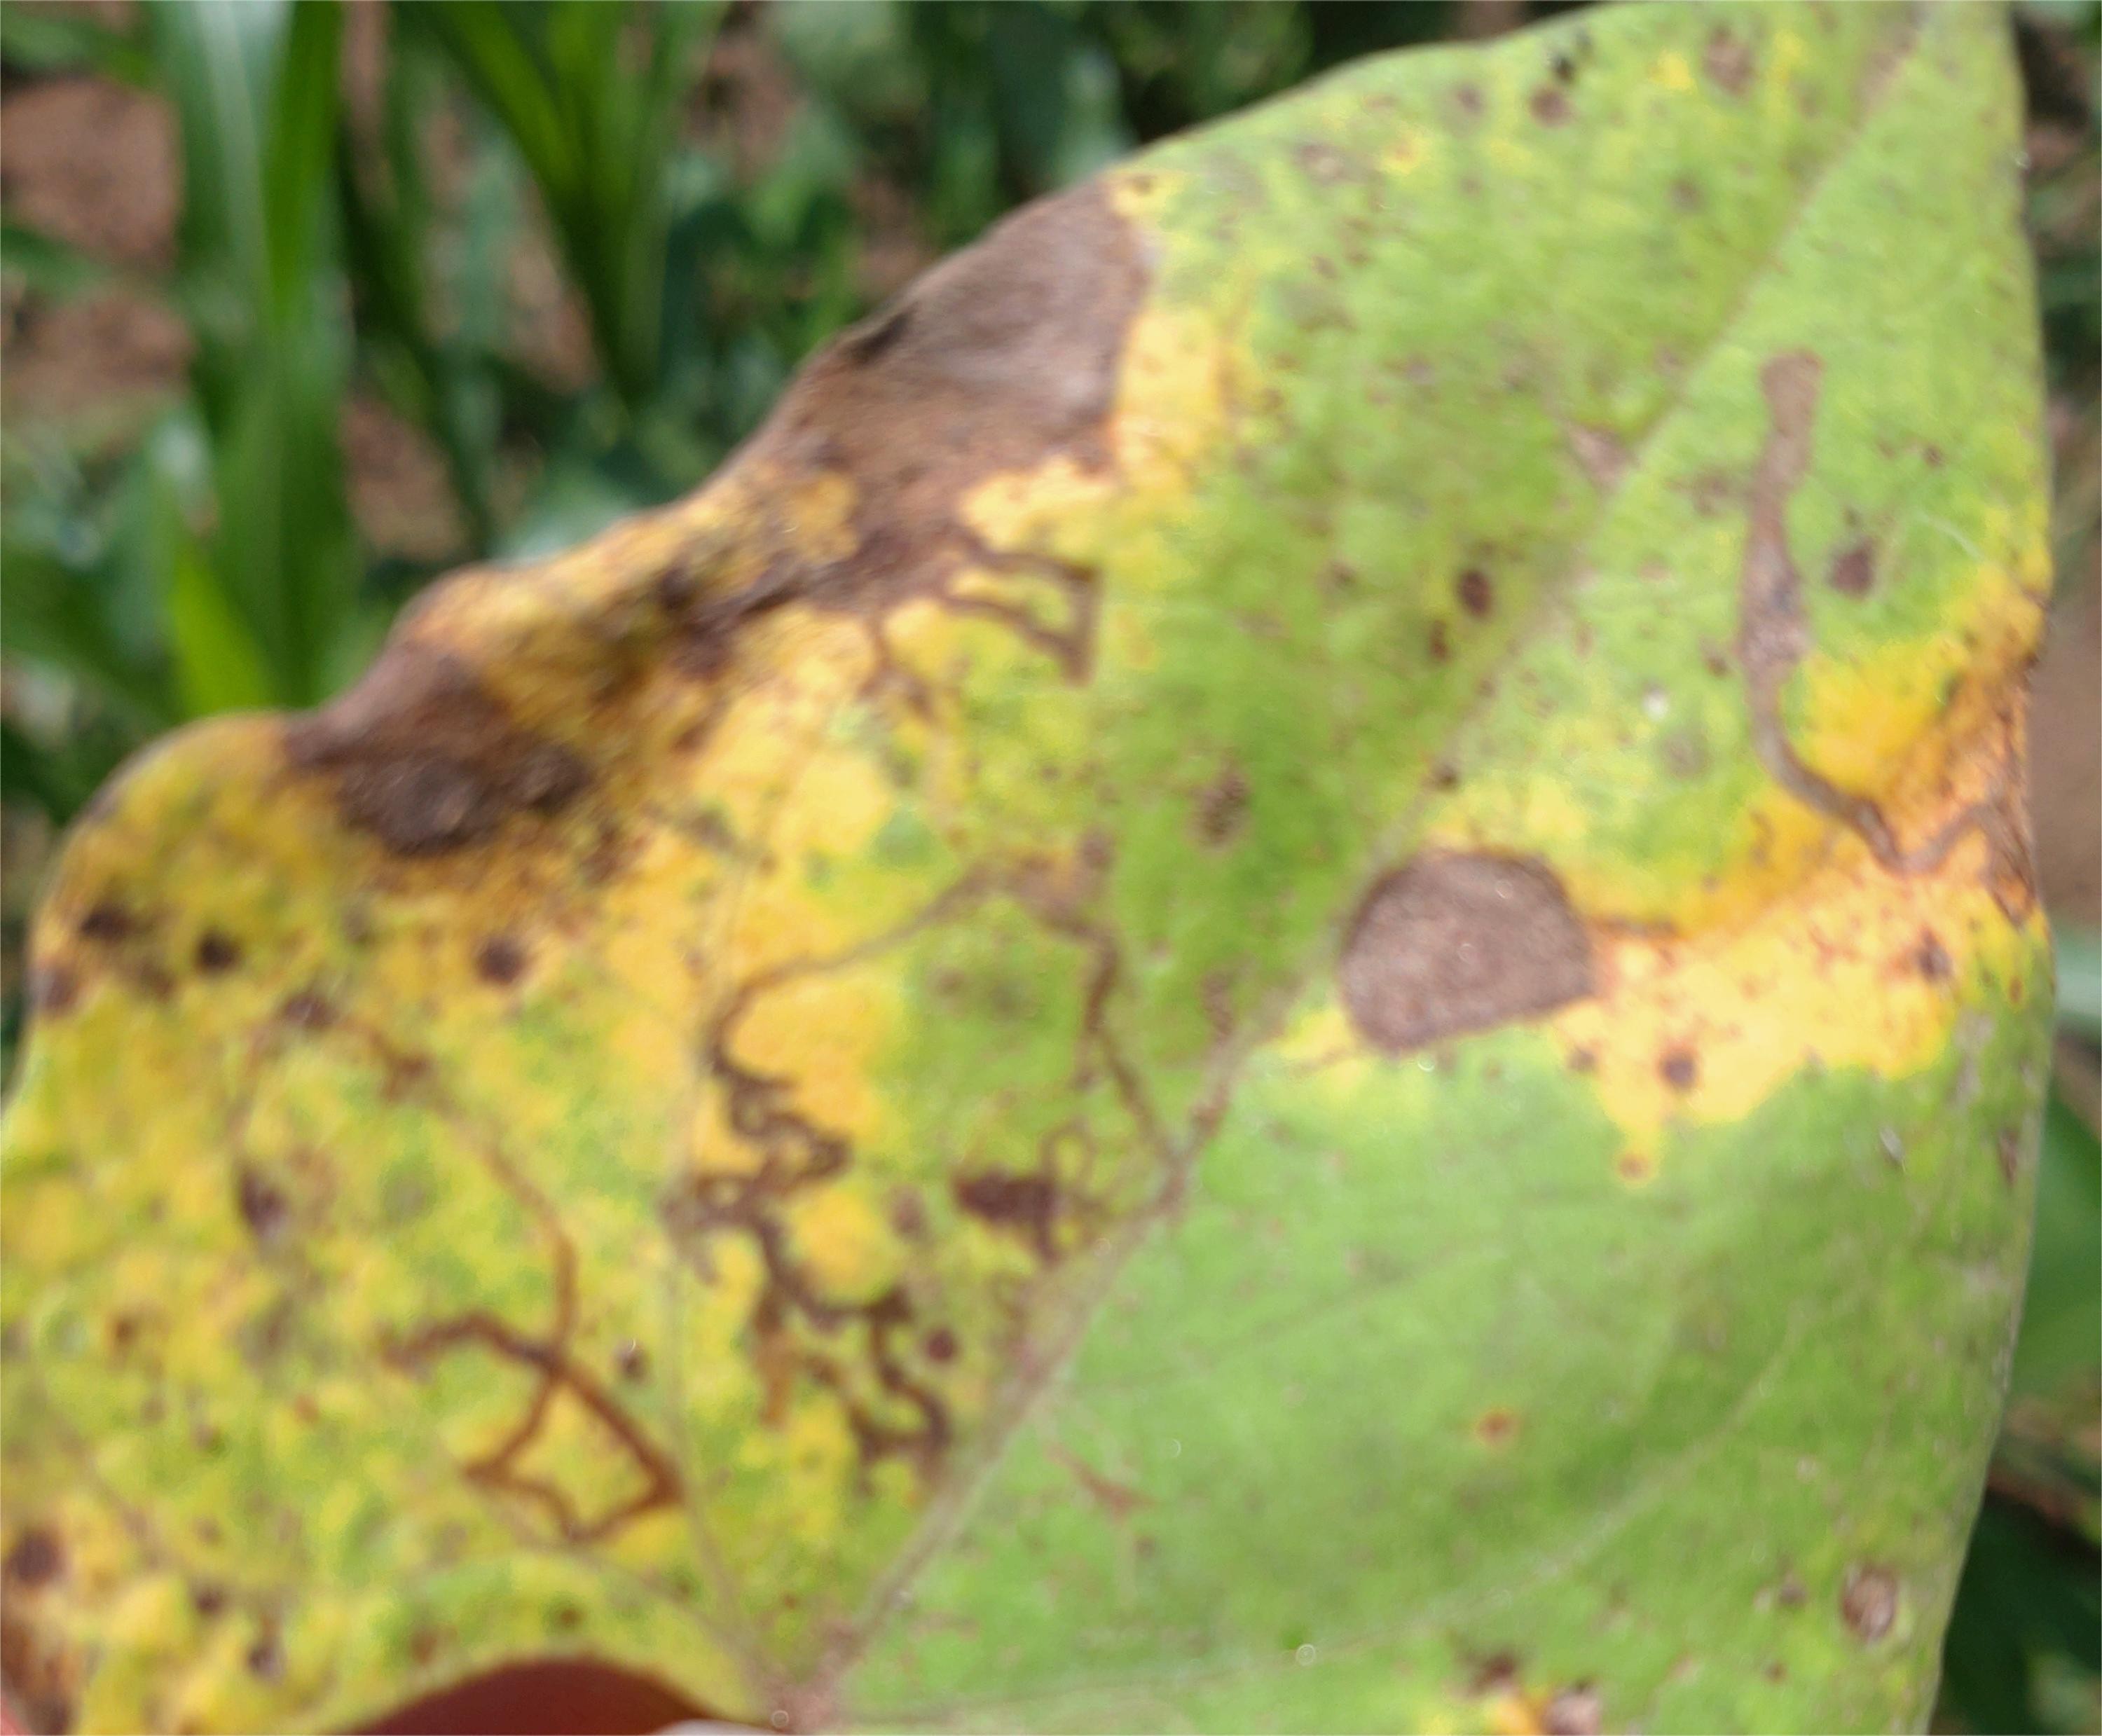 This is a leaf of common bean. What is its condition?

anthracnose
